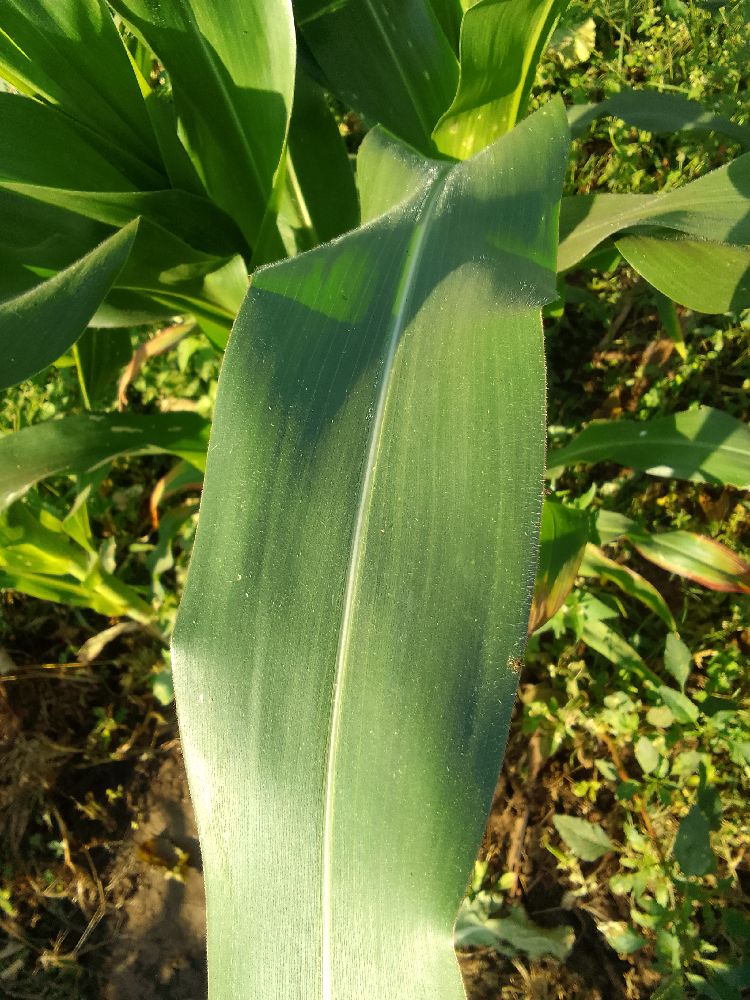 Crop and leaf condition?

maize, healthy
